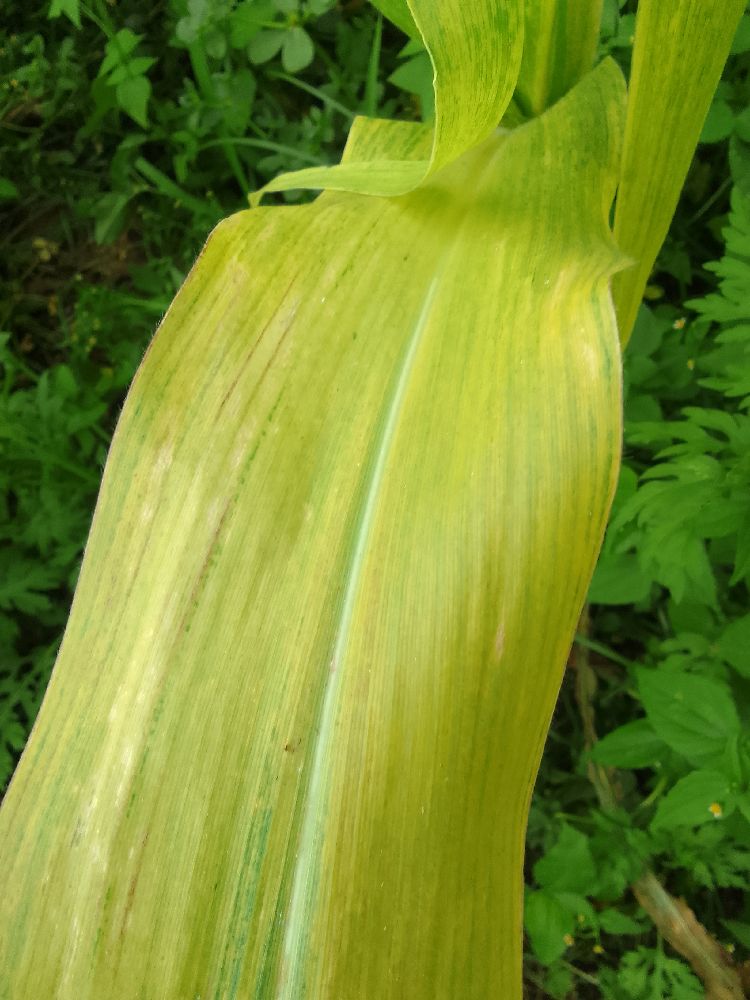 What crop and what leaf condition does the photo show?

maize, maize lethal necrosis
